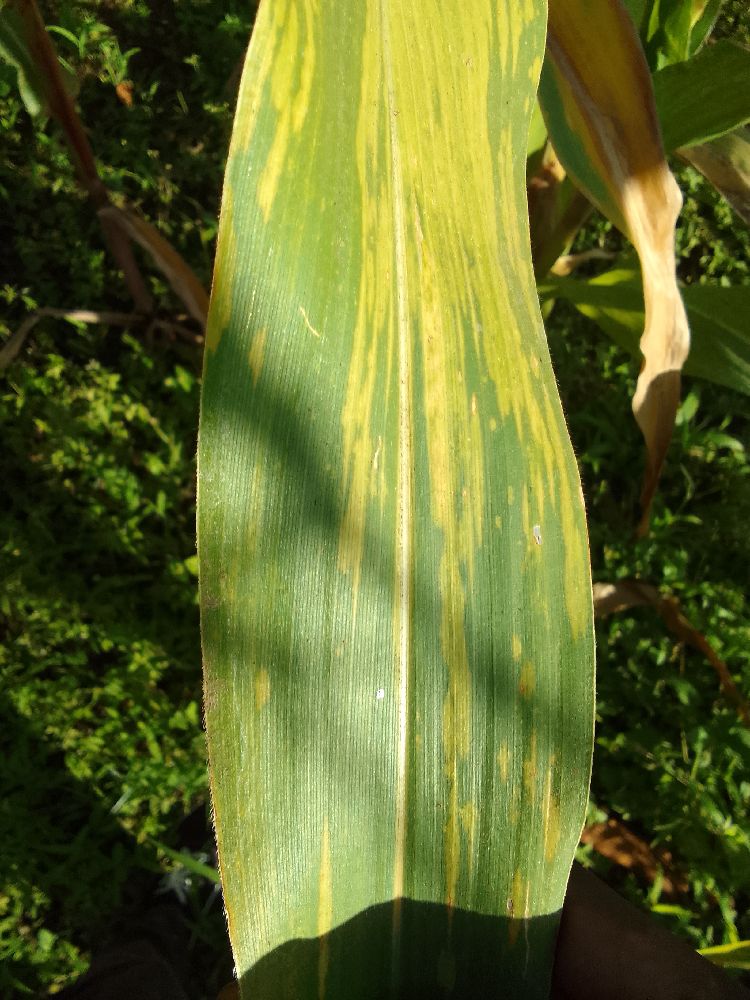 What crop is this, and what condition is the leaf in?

maize, maize lethal necrosis
